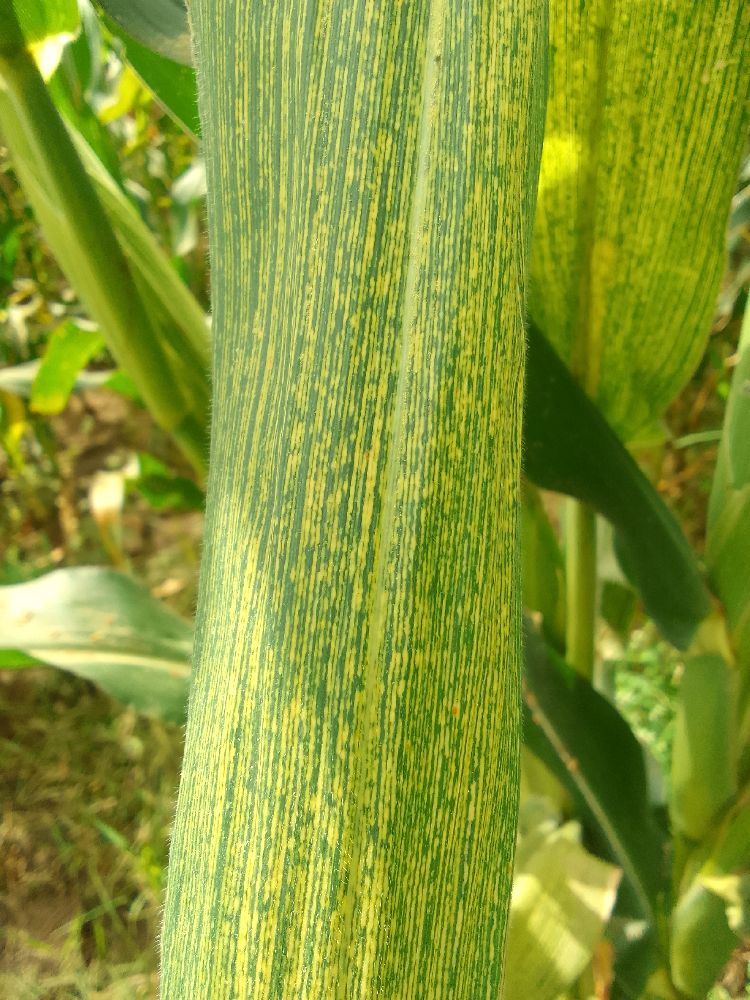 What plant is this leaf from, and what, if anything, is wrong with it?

maize, maize streak virus
